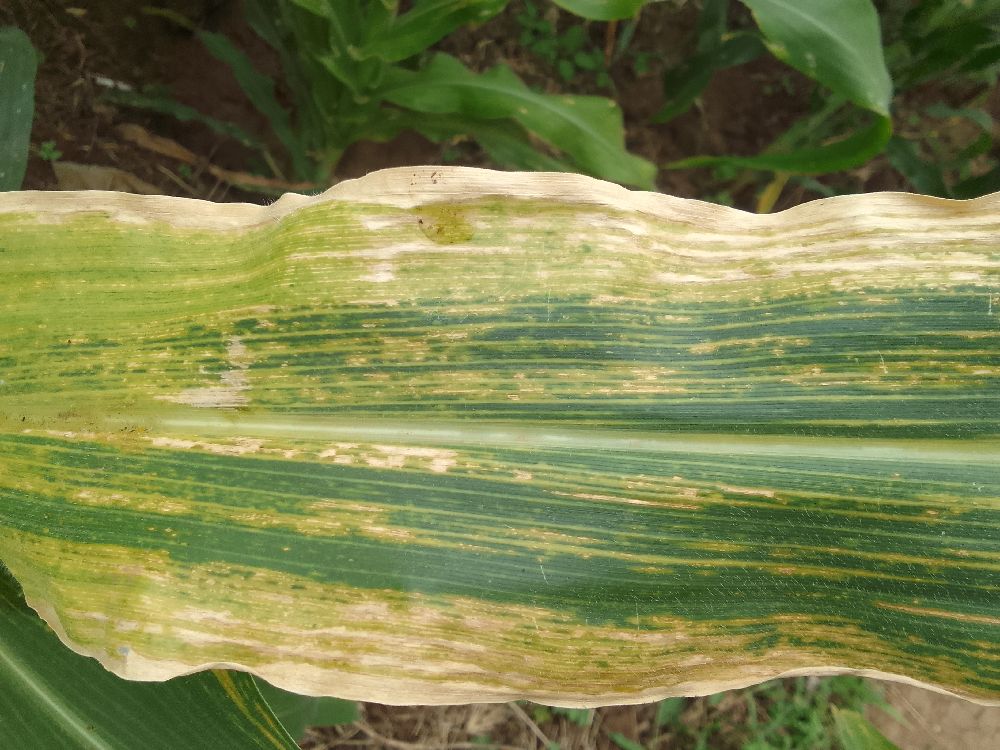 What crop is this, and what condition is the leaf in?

maize, maize lethal necrosis
